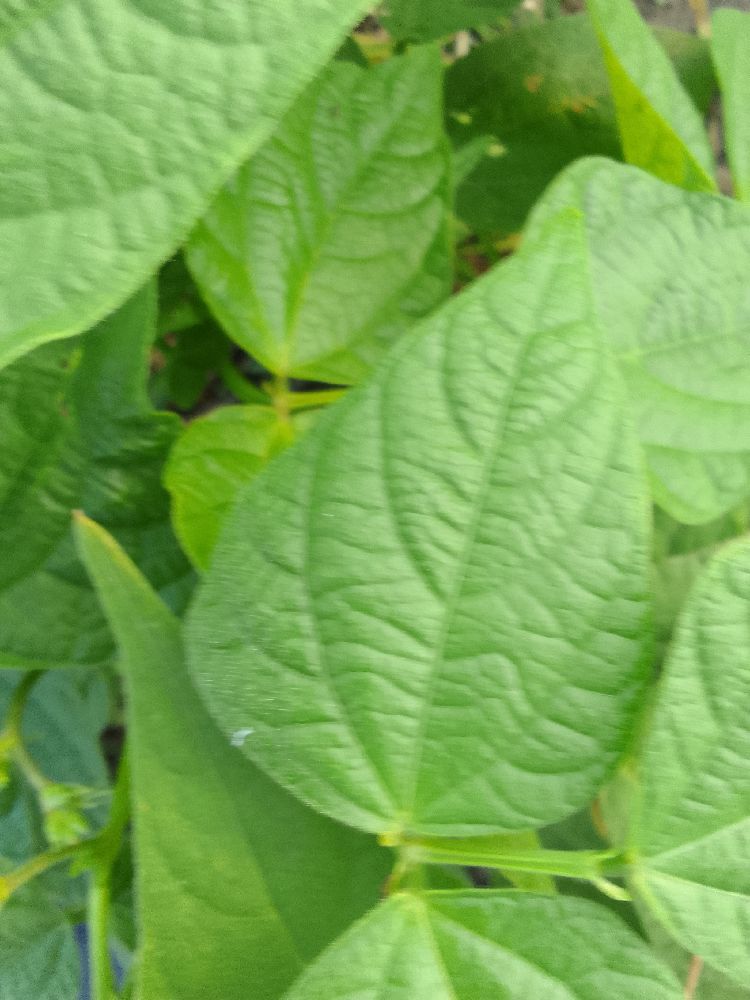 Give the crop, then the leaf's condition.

common bean, healthy
